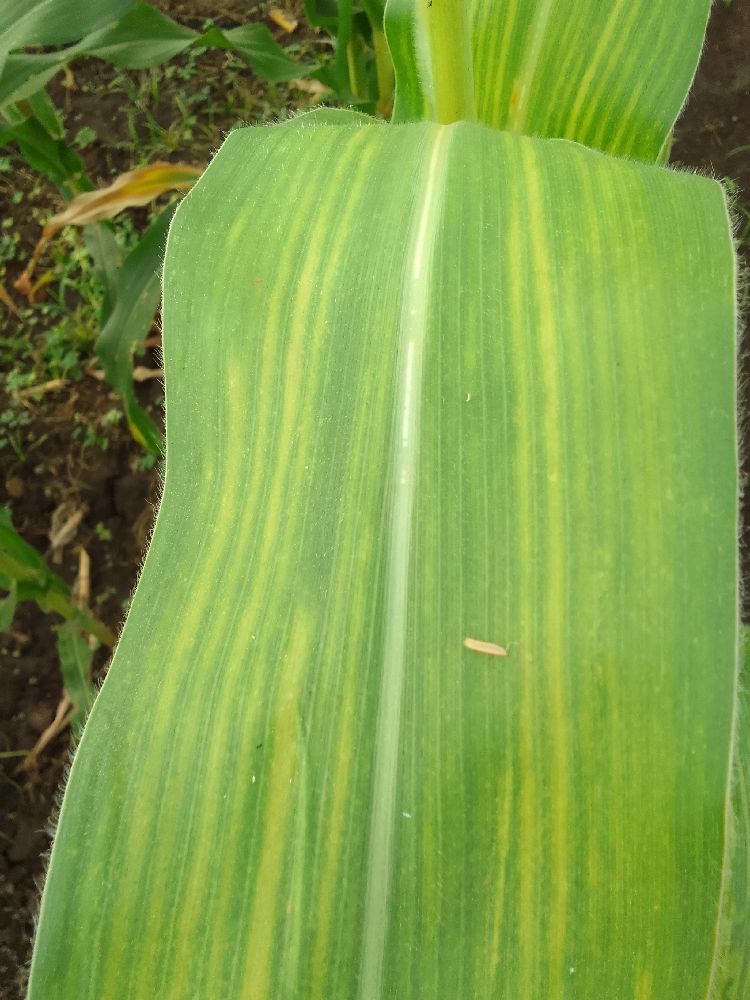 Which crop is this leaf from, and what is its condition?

maize, maize lethal necrosis
